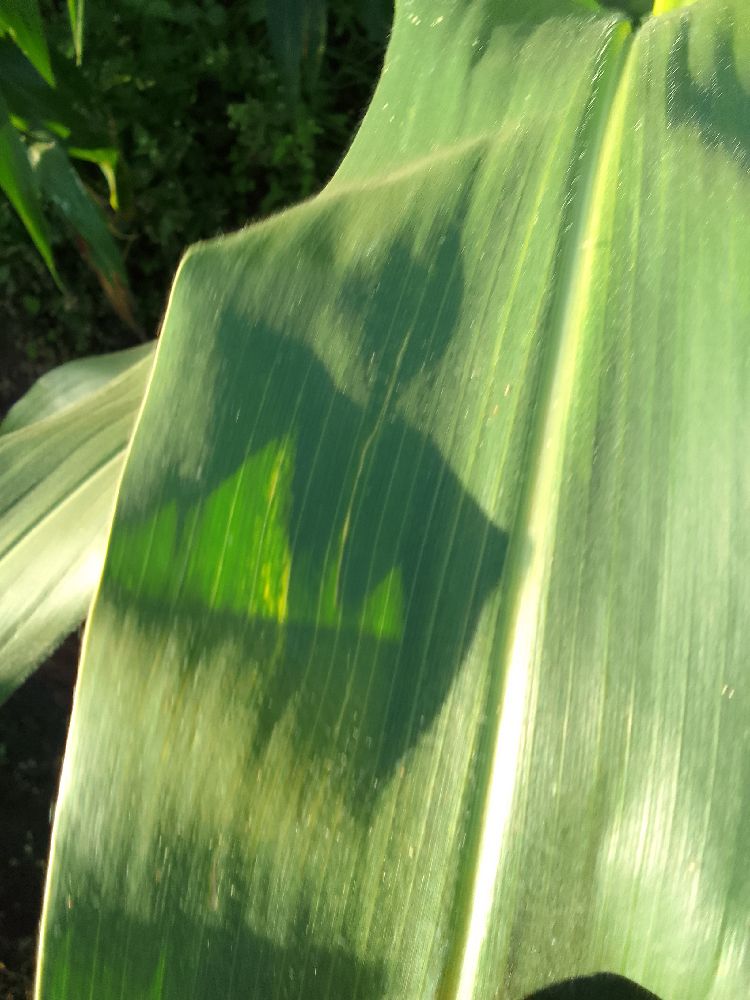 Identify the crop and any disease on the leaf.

maize, healthy
